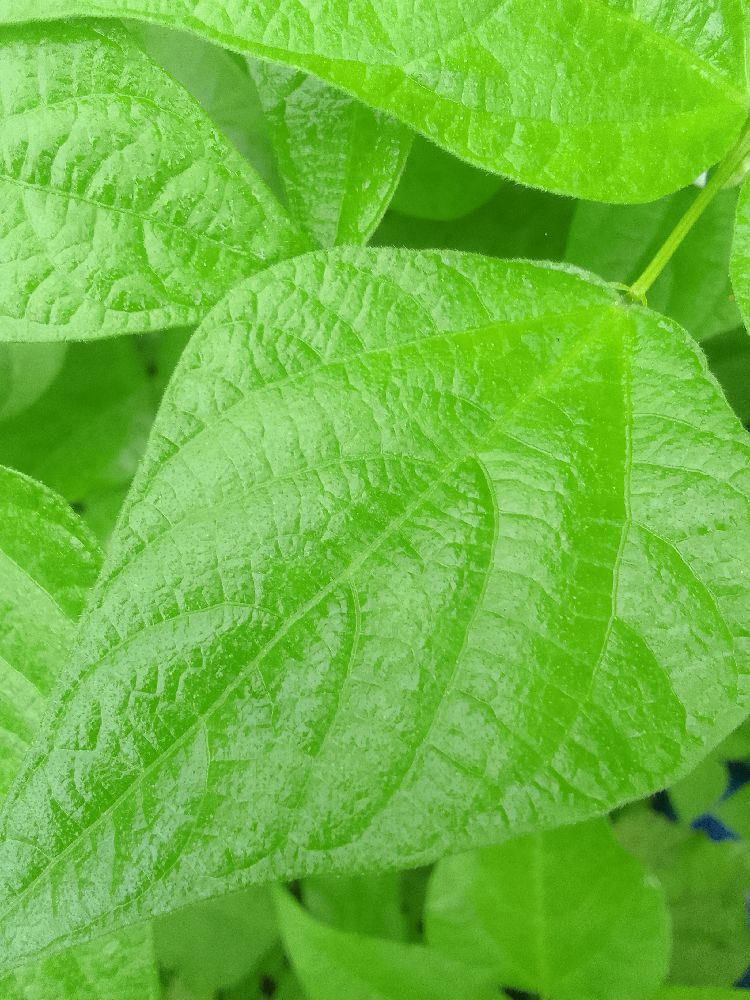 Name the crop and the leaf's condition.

common bean, healthy
